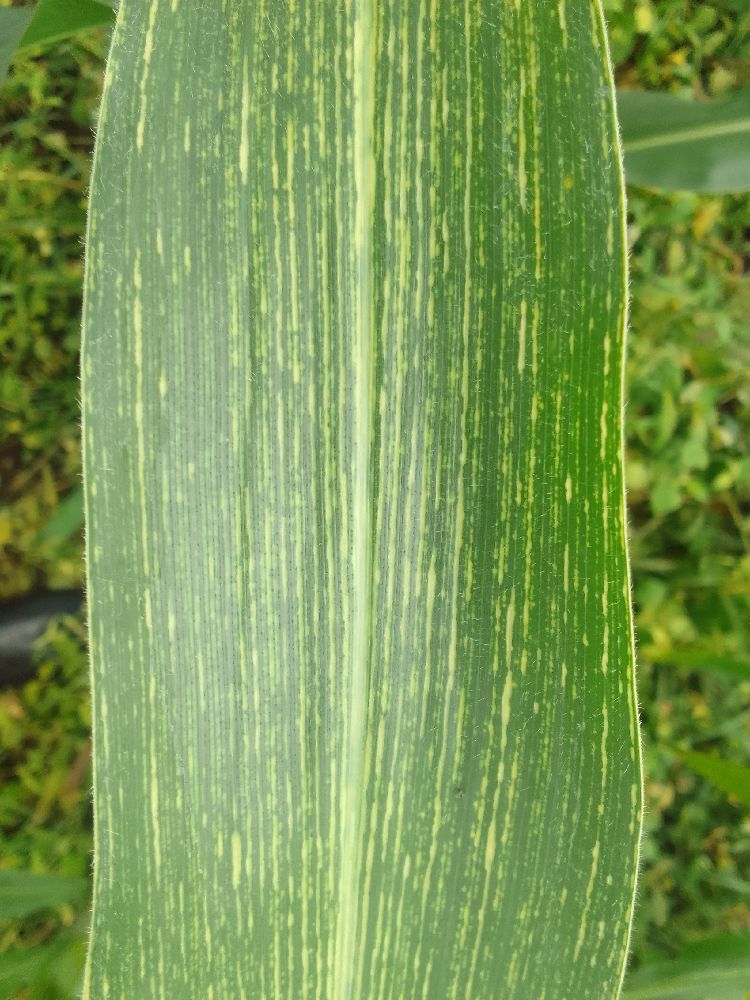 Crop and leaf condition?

maize, maize lethal necrosis
